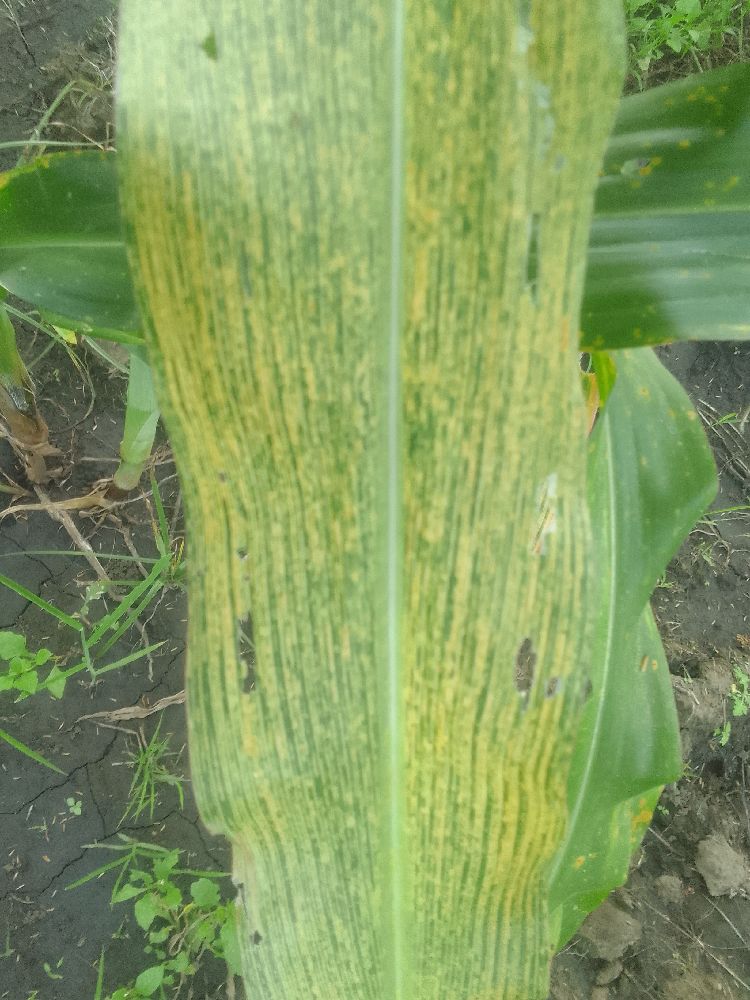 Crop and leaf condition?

maize, maize streak virus
